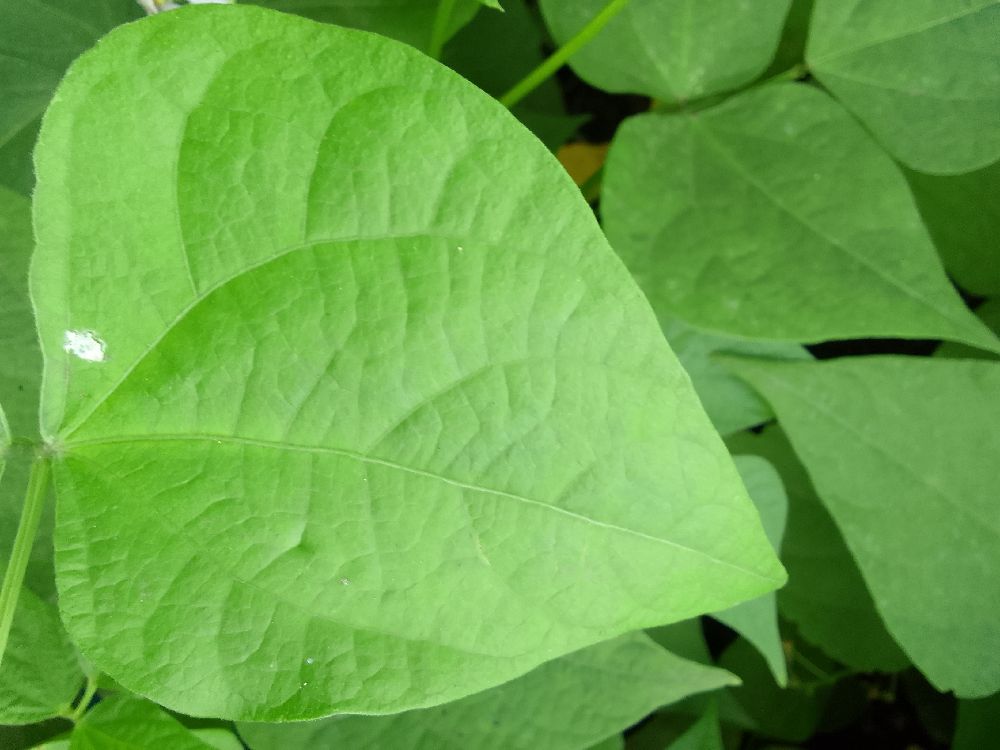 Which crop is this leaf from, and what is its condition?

common bean, healthy
